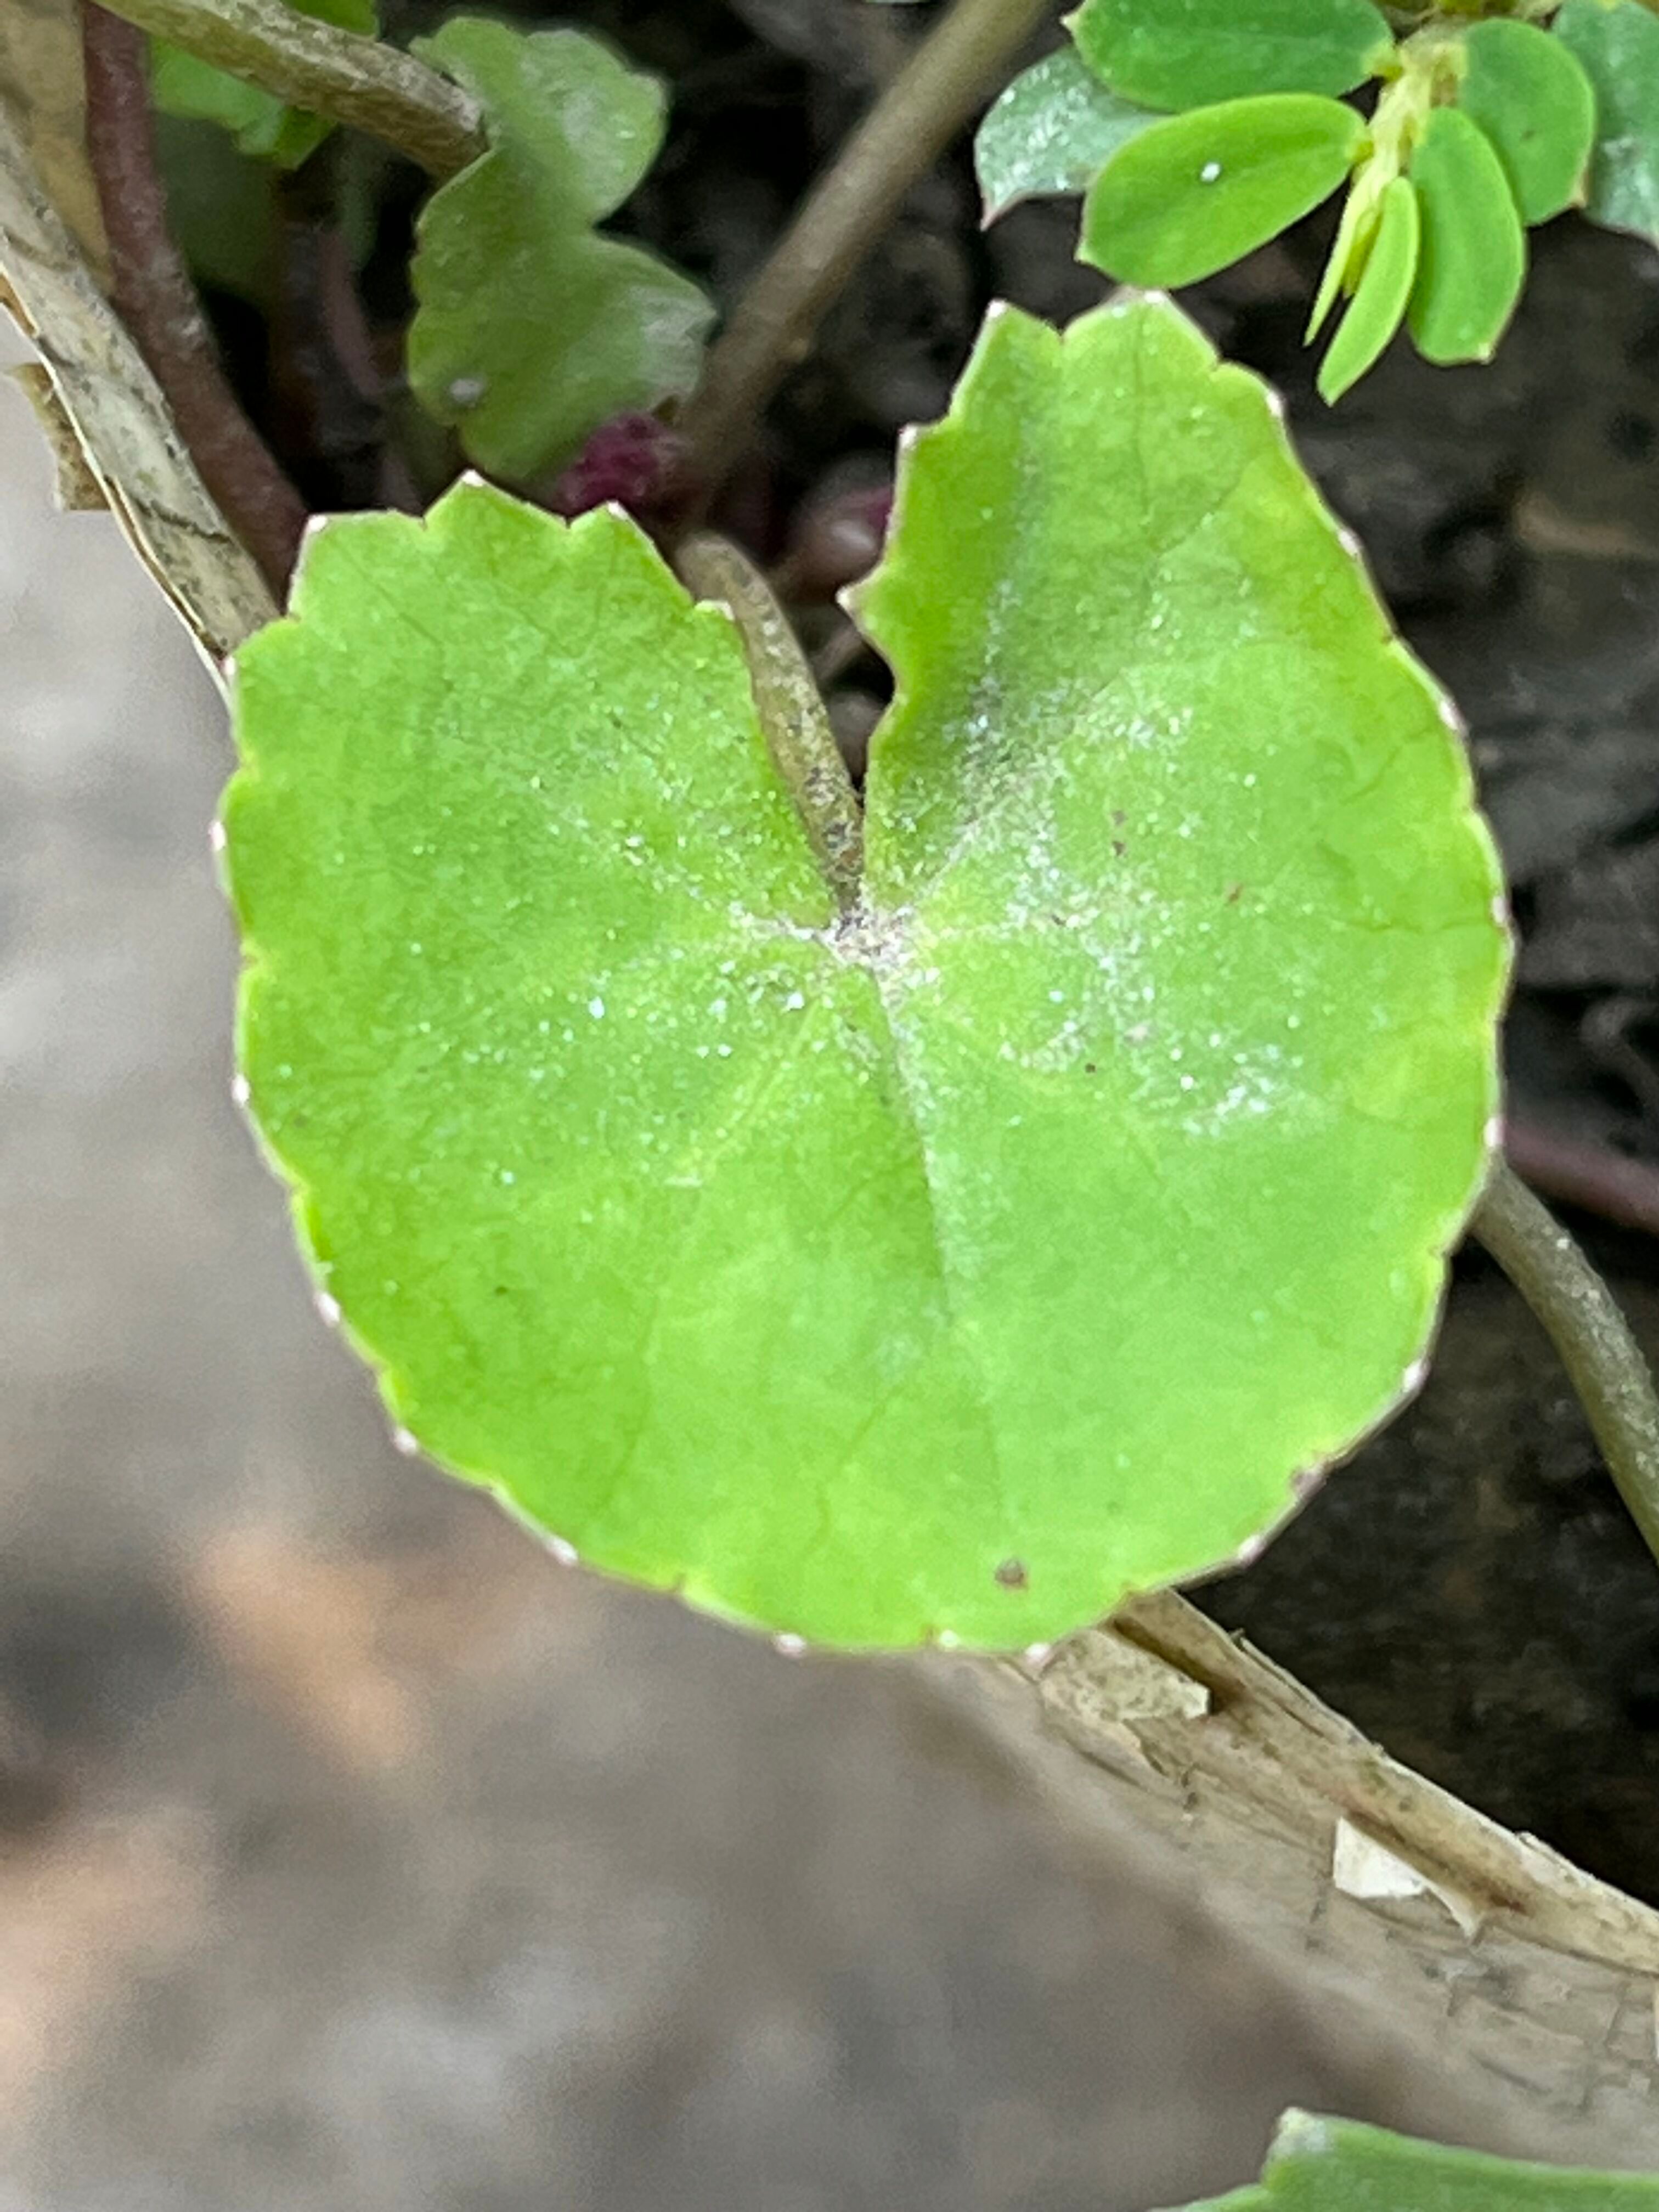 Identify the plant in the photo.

thankuni
